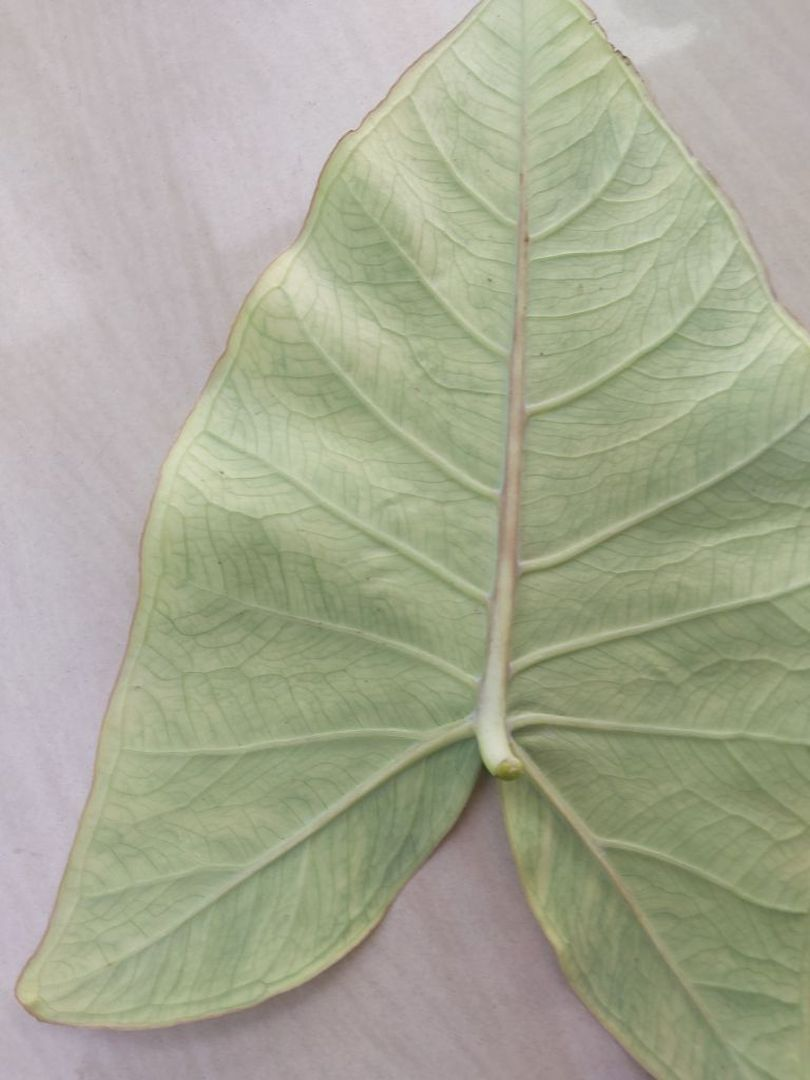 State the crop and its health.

taro, mosaic
